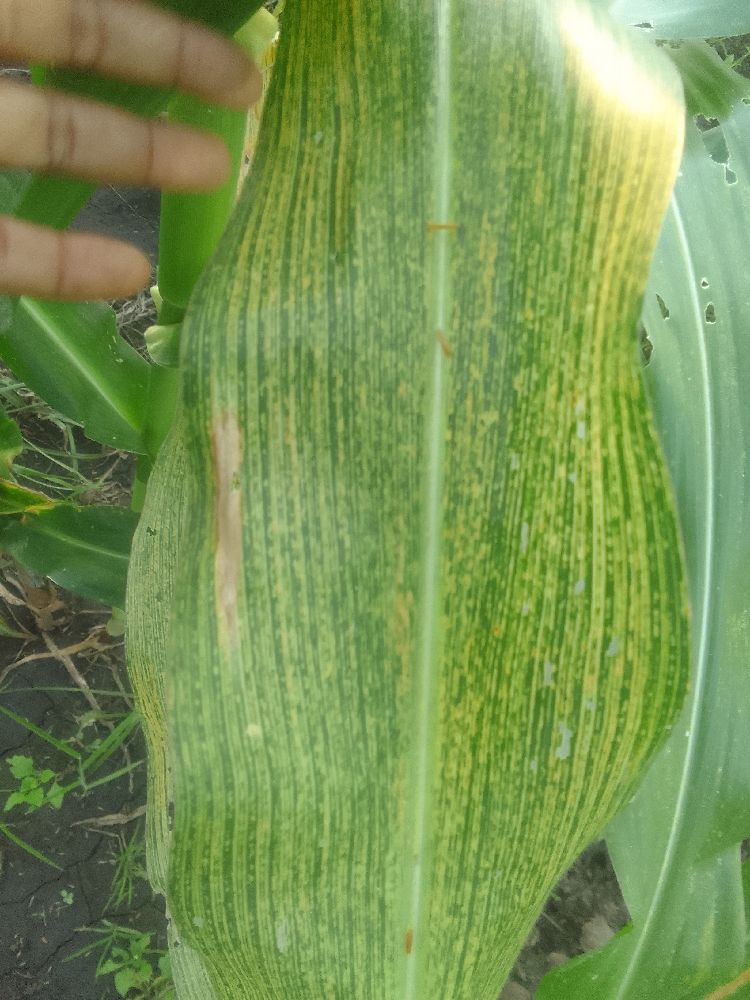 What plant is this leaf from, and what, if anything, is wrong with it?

maize, maize streak virus
